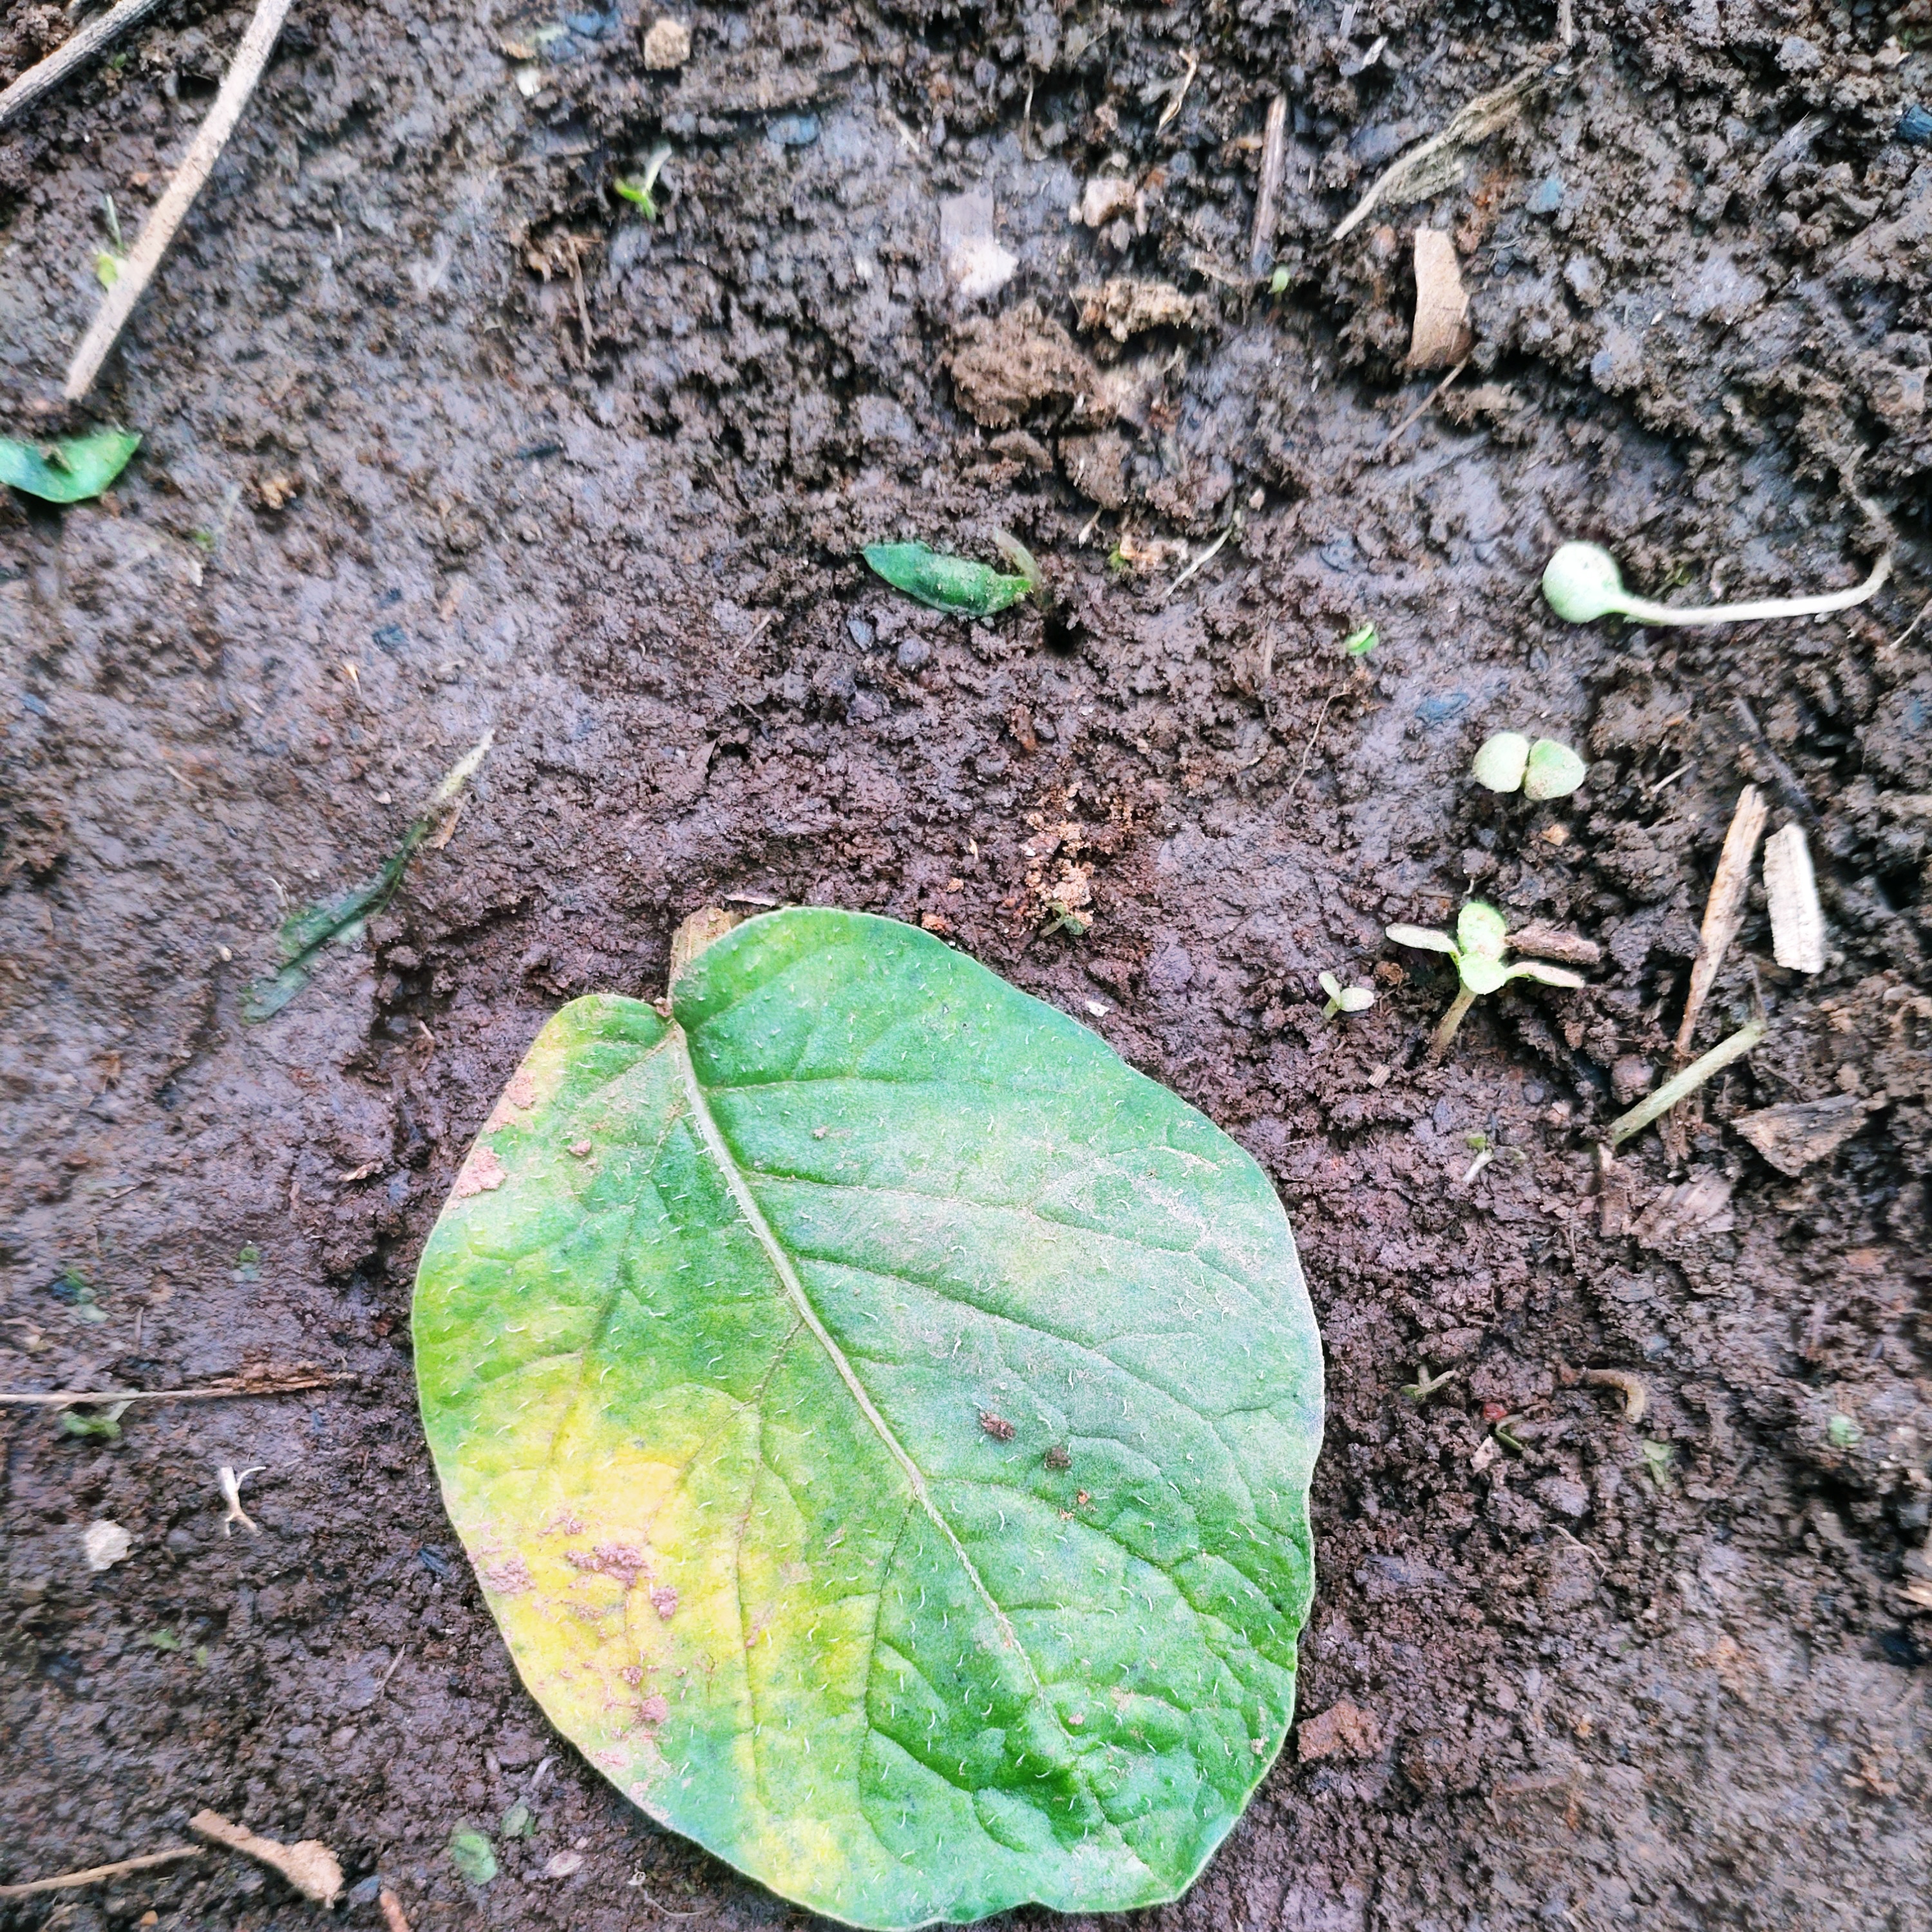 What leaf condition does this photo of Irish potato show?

late blight
